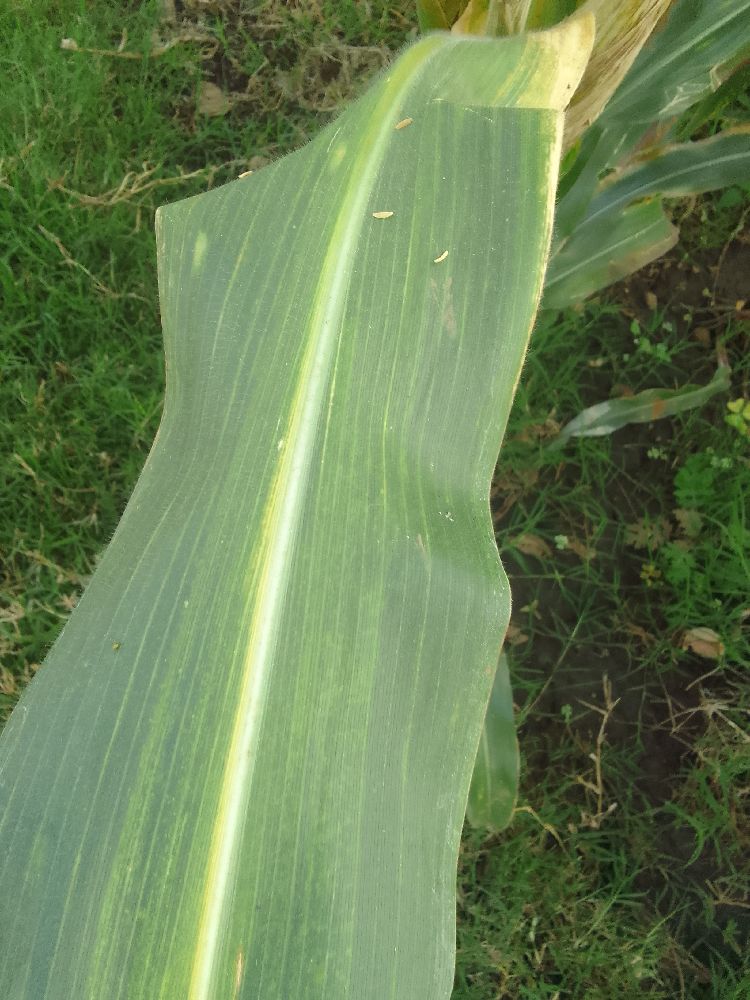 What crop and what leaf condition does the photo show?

maize, maize lethal necrosis
